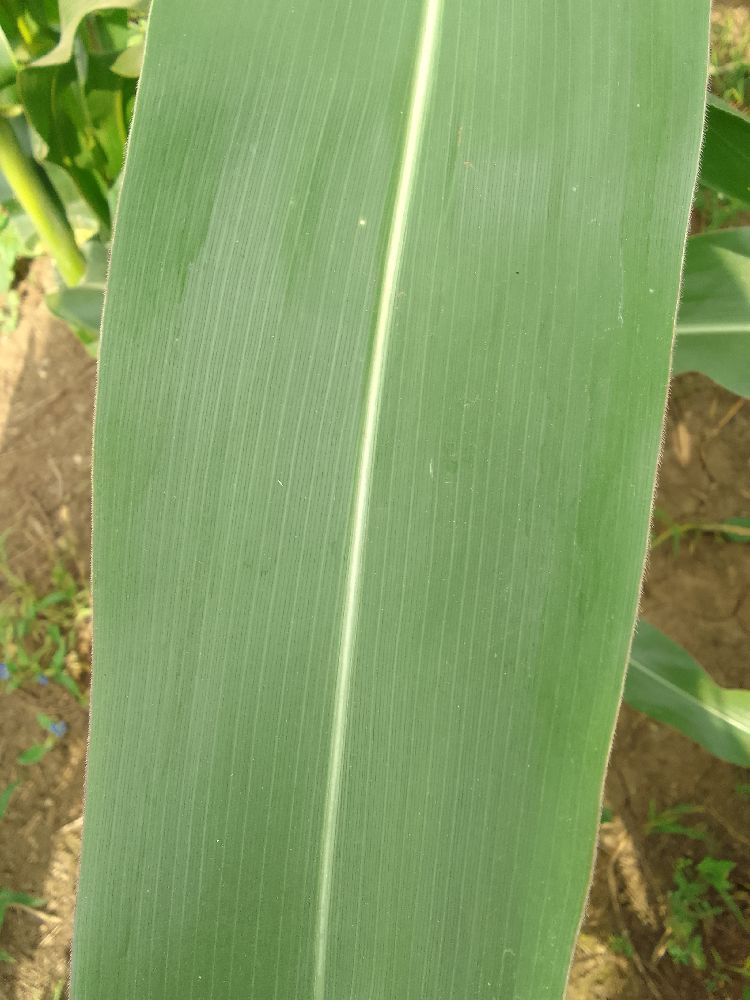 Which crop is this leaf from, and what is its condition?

maize, healthy
